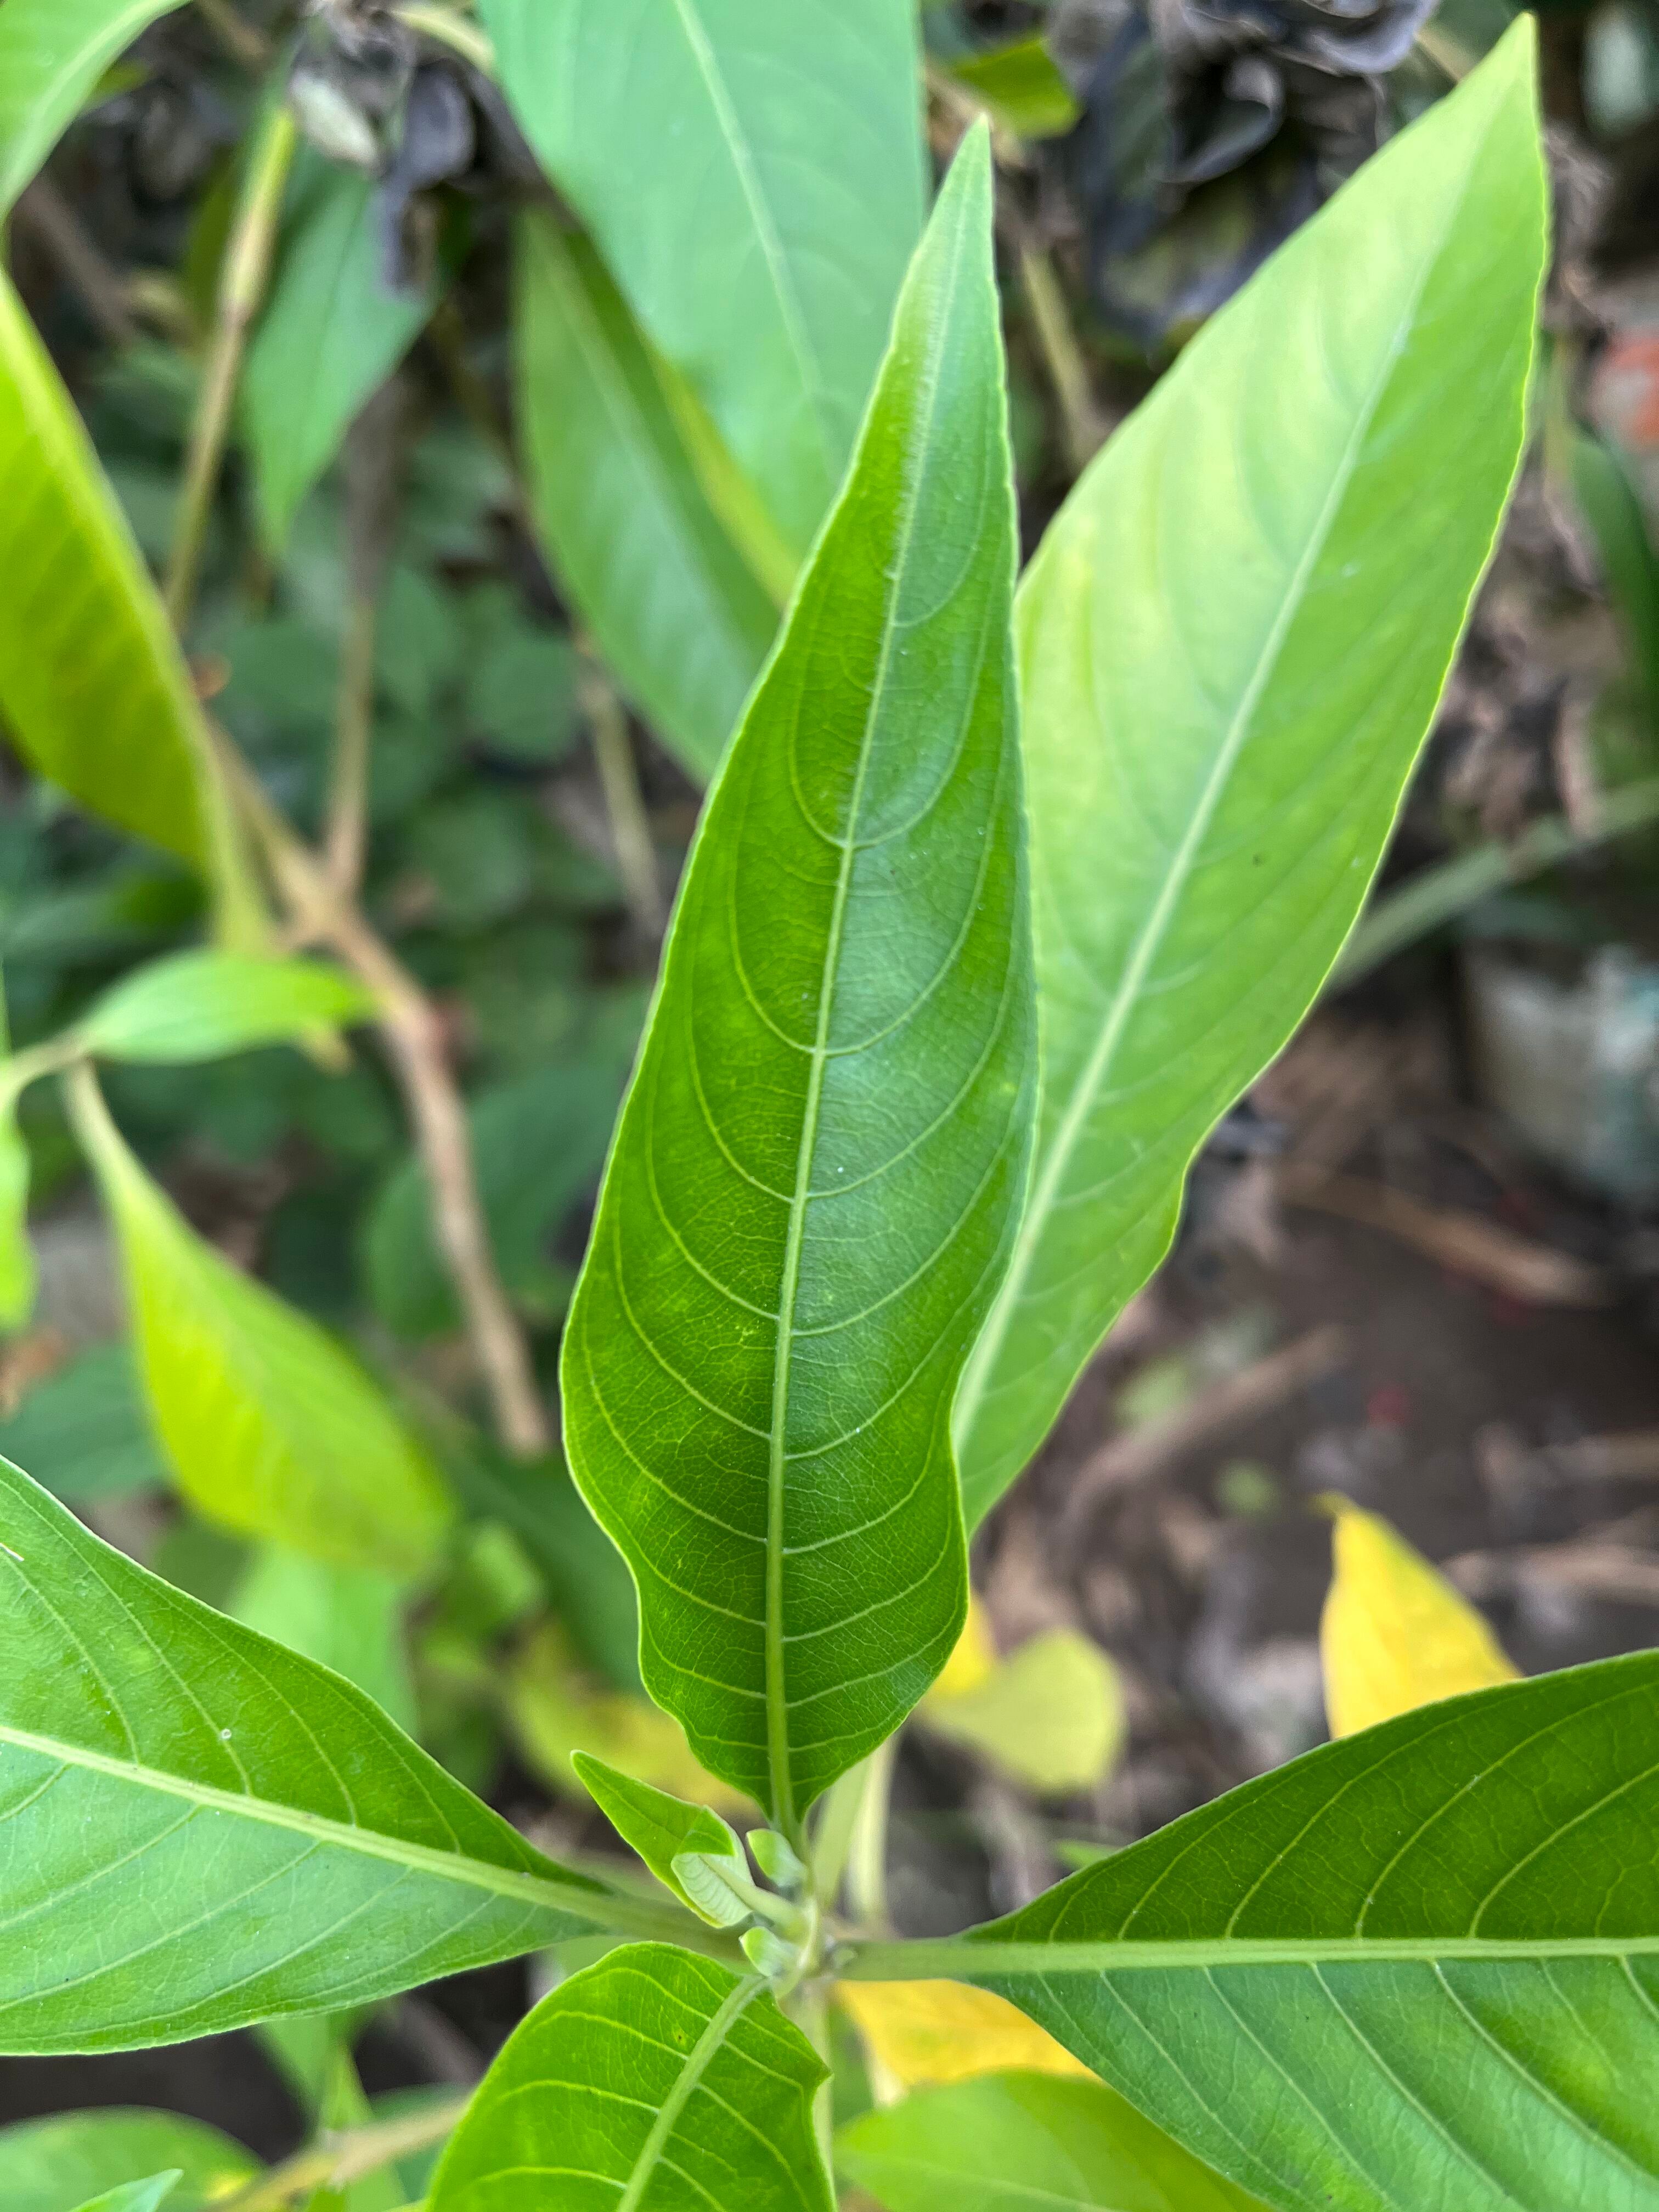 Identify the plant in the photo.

vasaka
